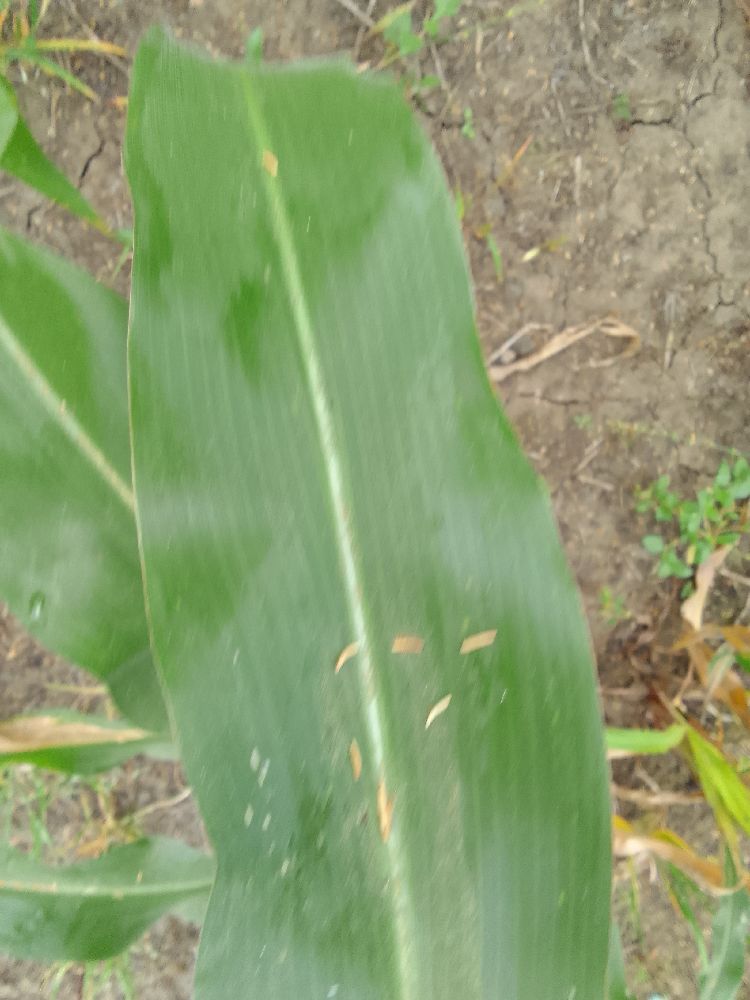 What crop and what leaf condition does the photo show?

maize, healthy
